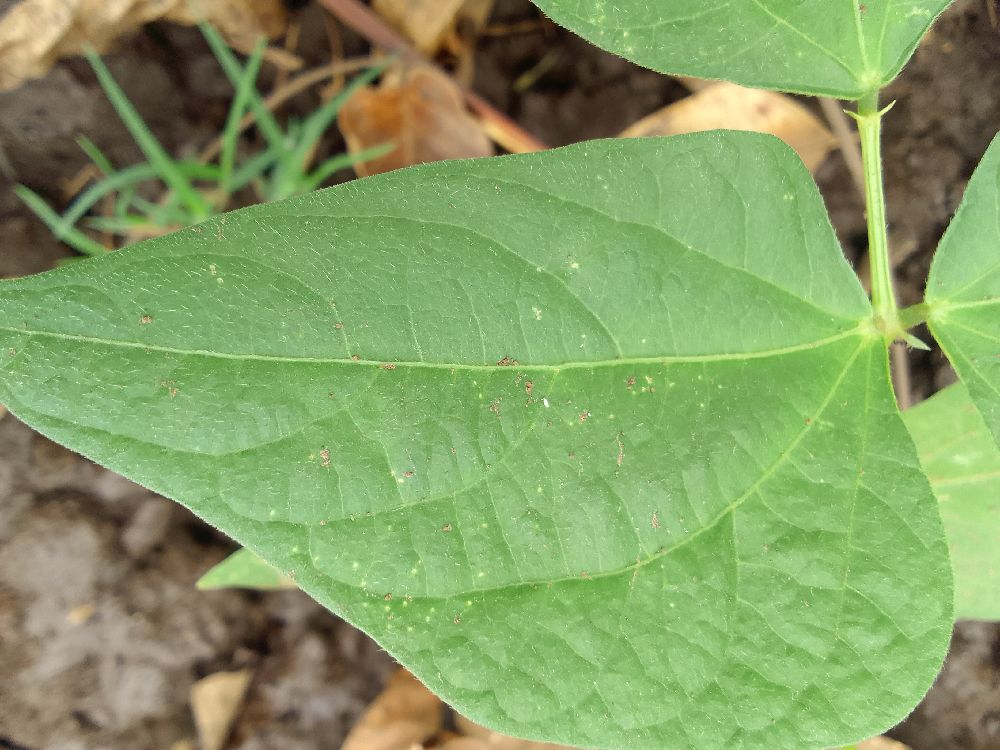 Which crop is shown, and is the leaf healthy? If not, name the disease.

common bean, healthy
